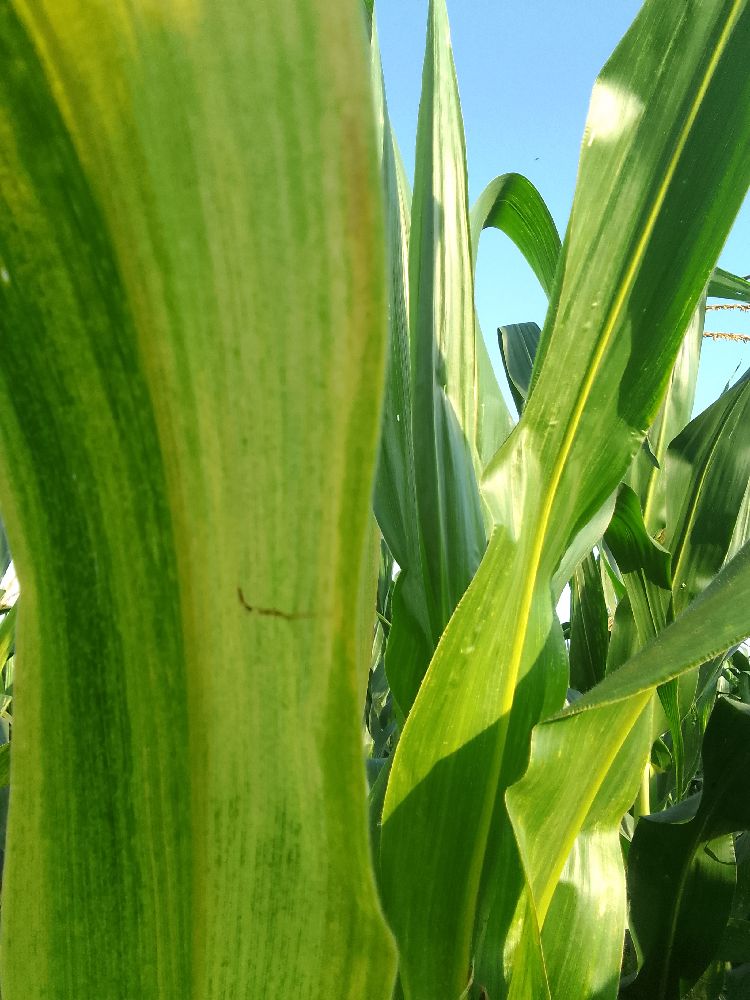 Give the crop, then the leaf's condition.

maize, maize lethal necrosis
